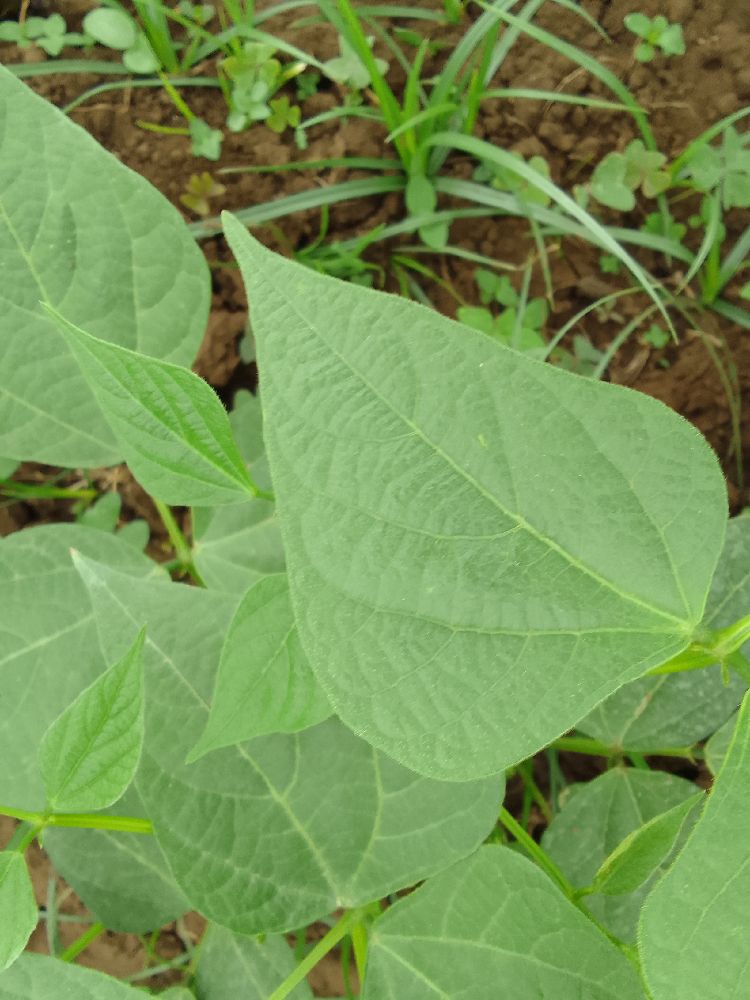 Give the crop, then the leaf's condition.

common bean, healthy
